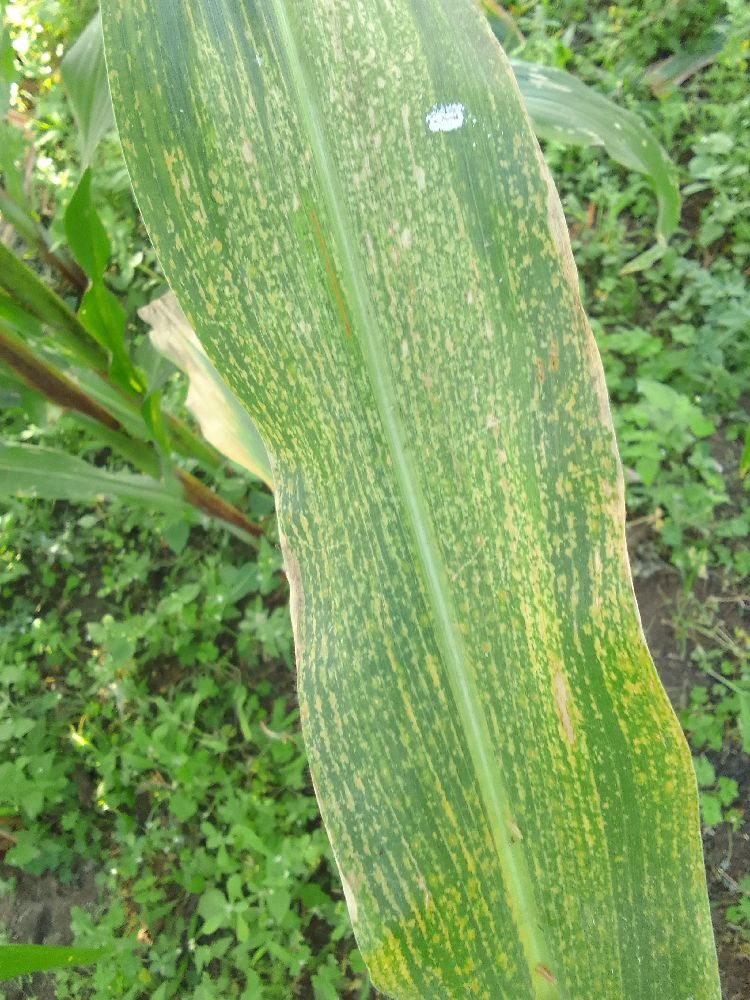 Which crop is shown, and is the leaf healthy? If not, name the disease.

maize, maize lethal necrosis
